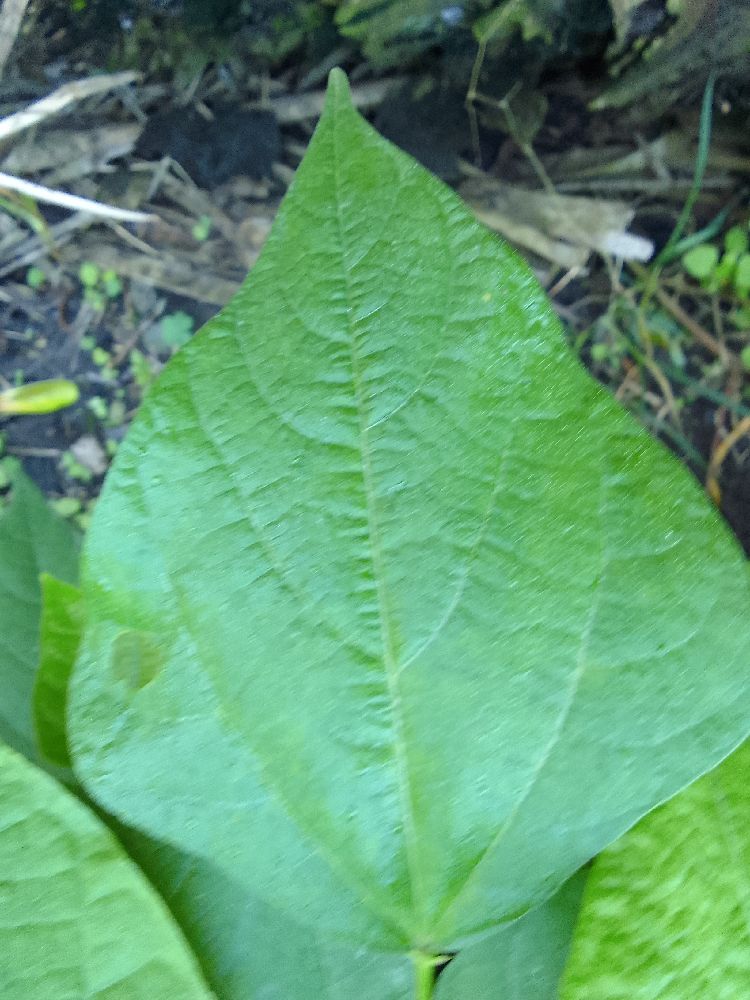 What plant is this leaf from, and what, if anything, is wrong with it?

common bean, healthy
